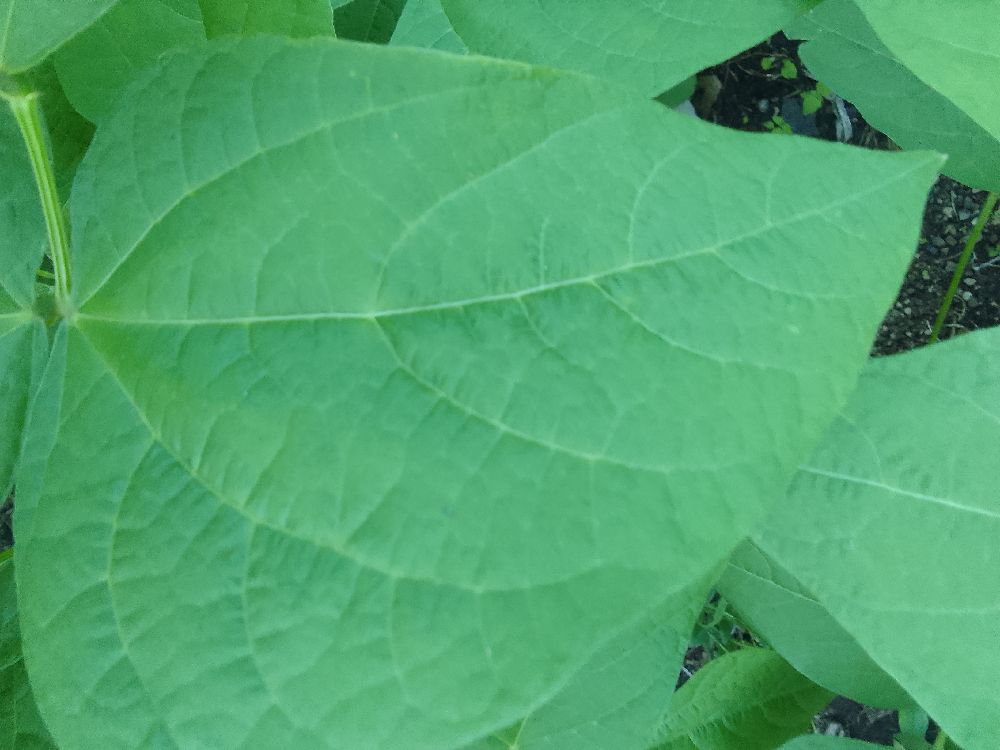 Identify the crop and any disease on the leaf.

common bean, healthy
